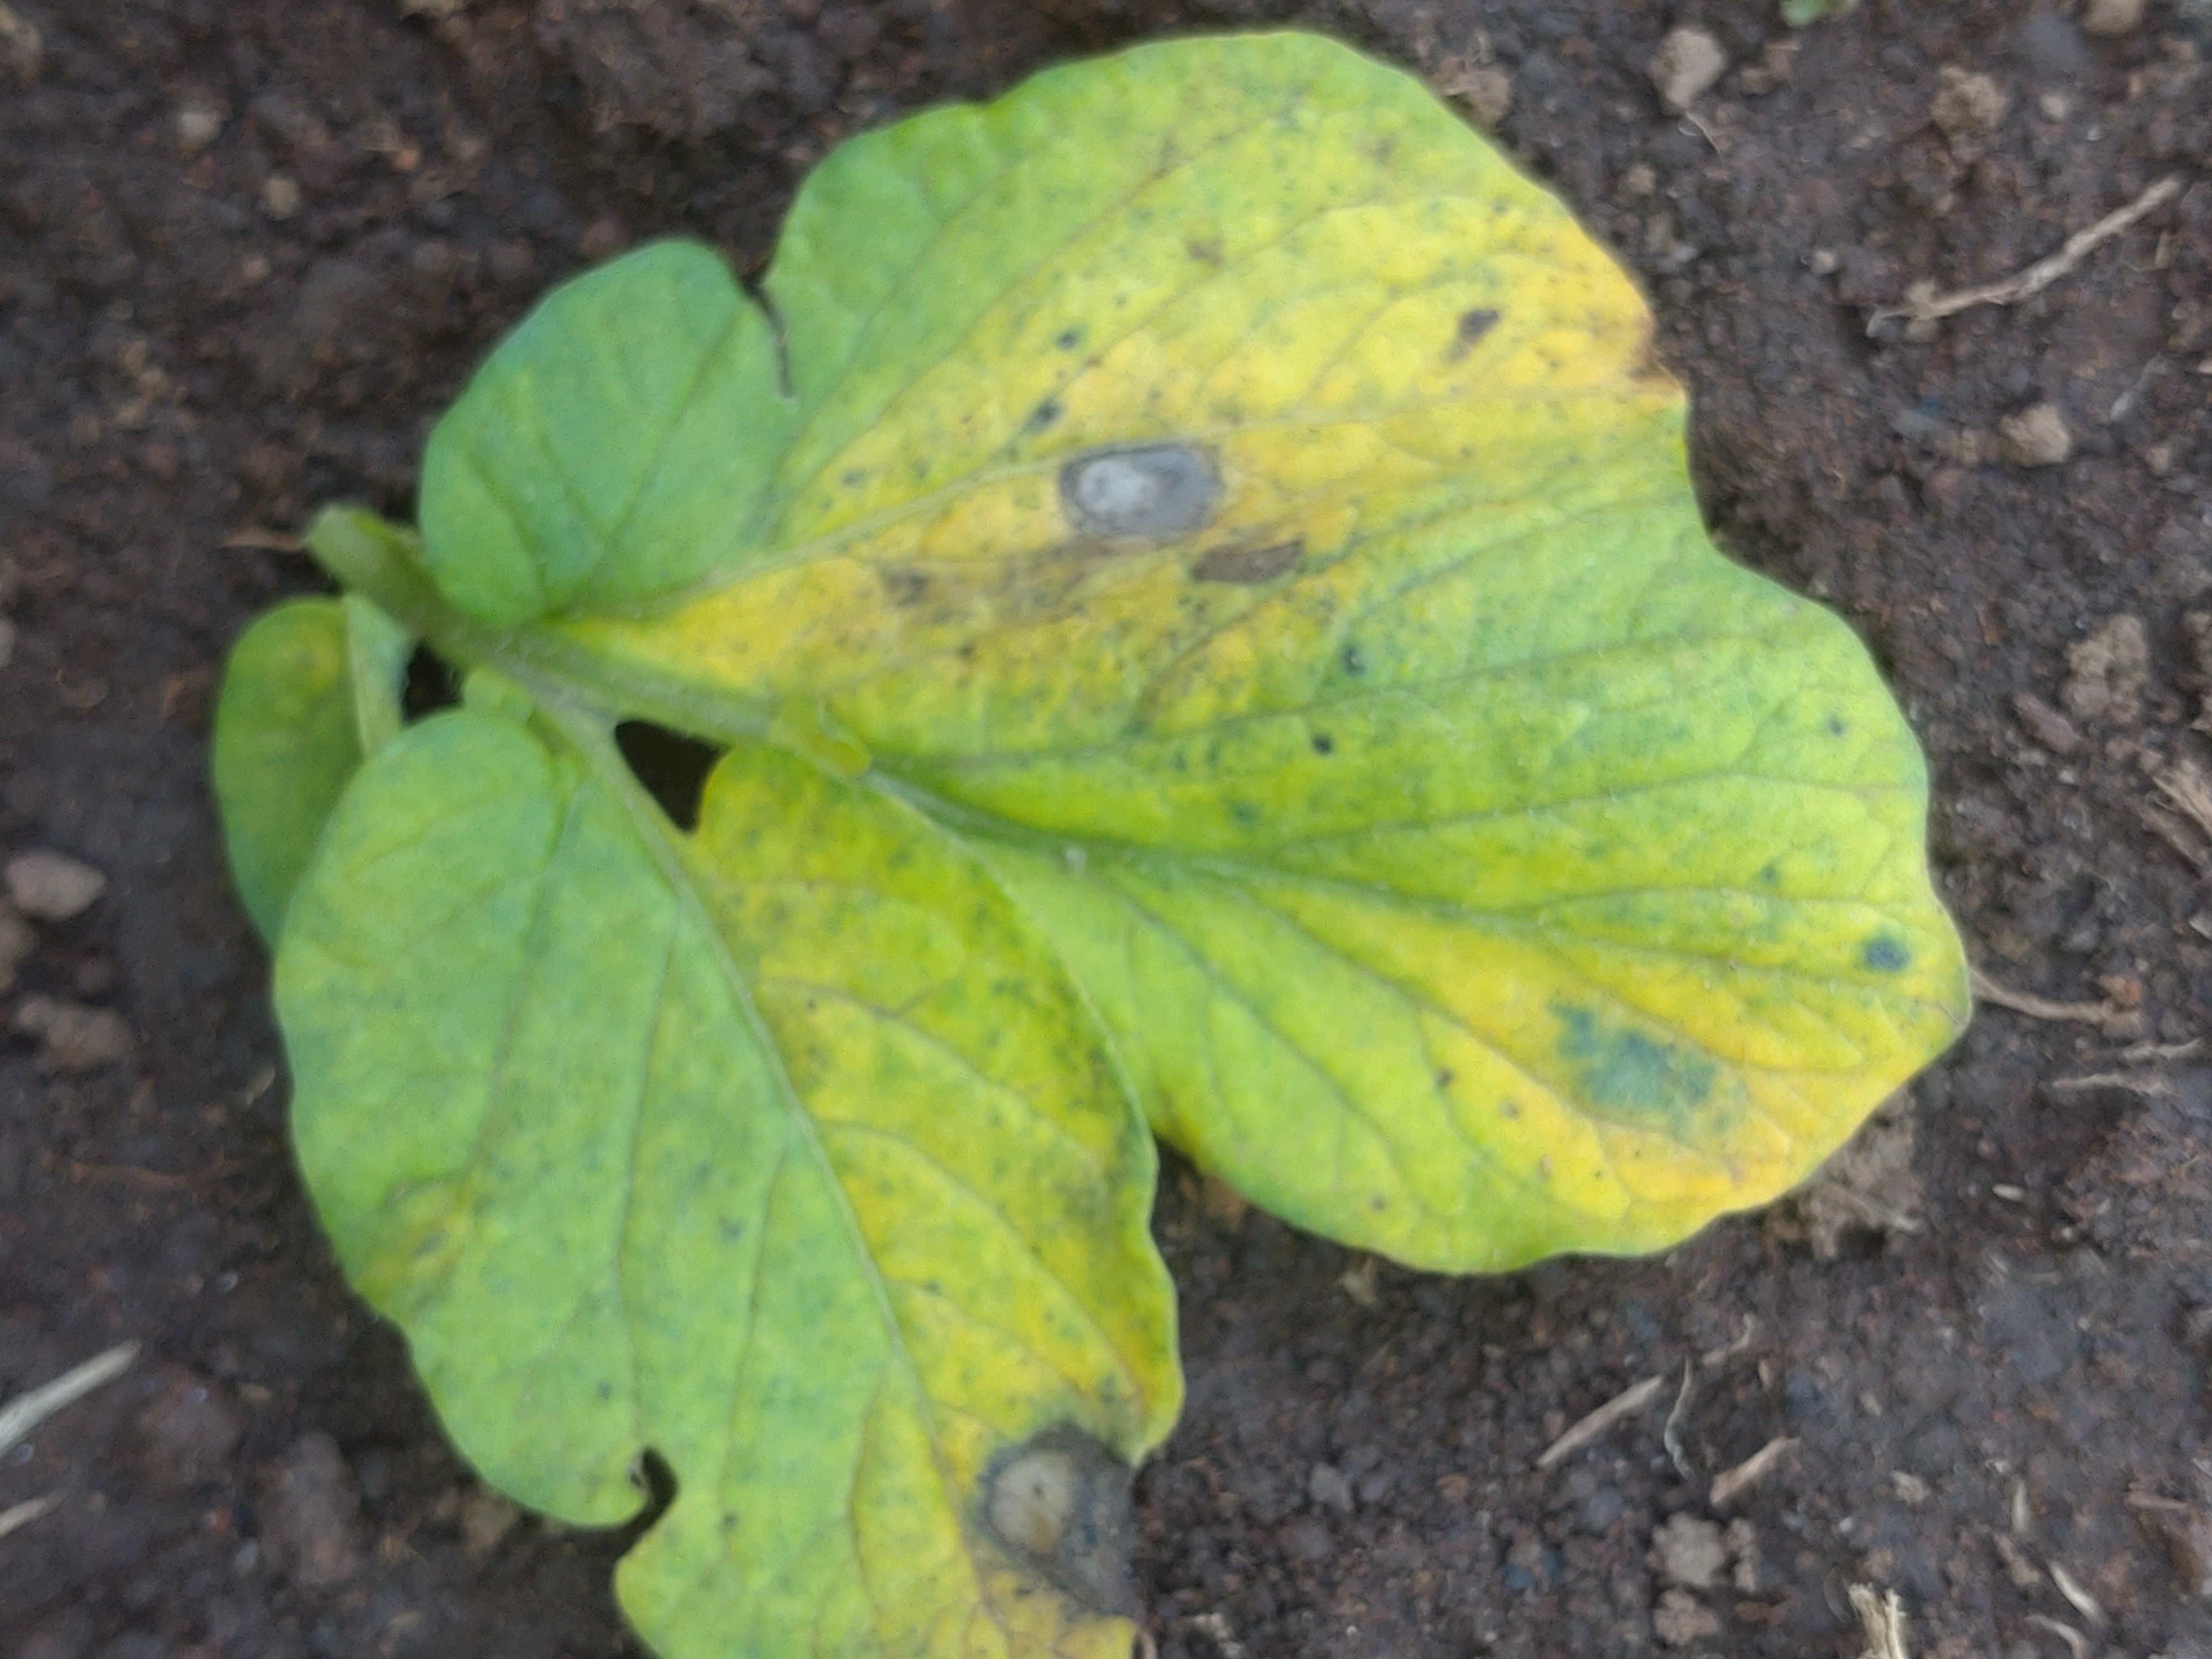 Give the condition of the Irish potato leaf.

late blight
